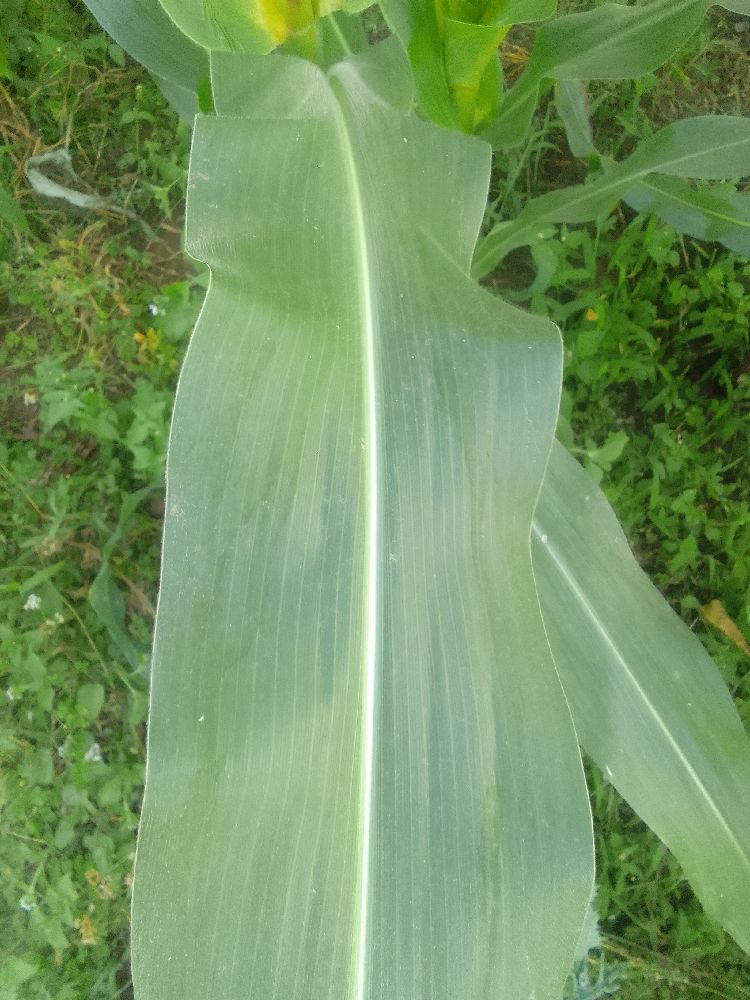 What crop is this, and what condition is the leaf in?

maize, healthy
